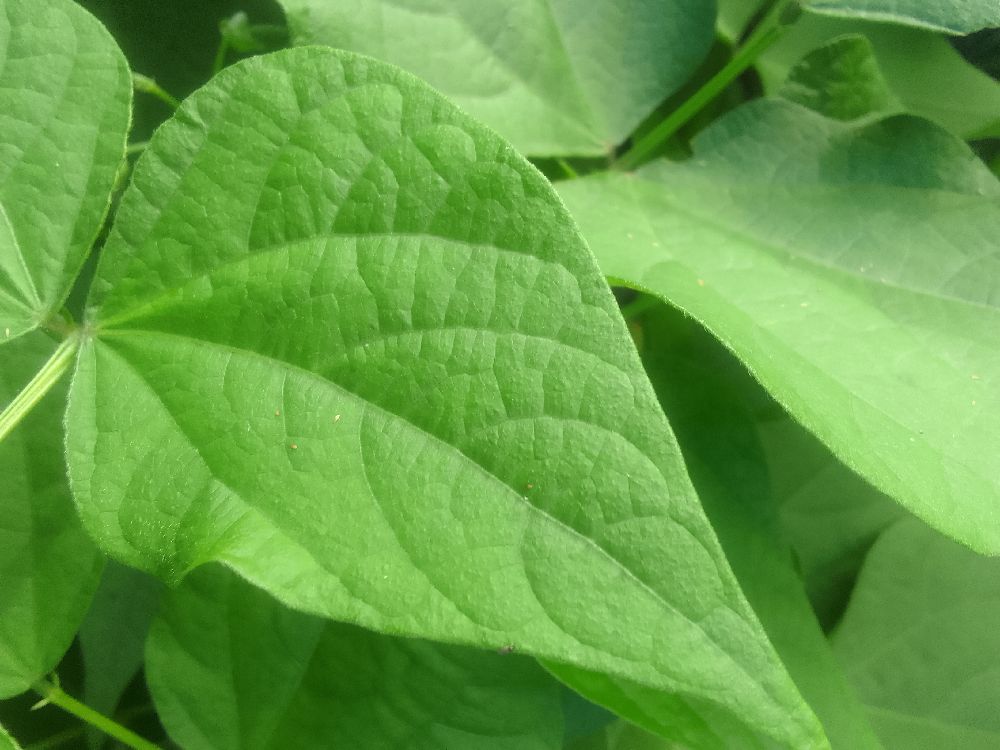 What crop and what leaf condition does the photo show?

common bean, healthy
